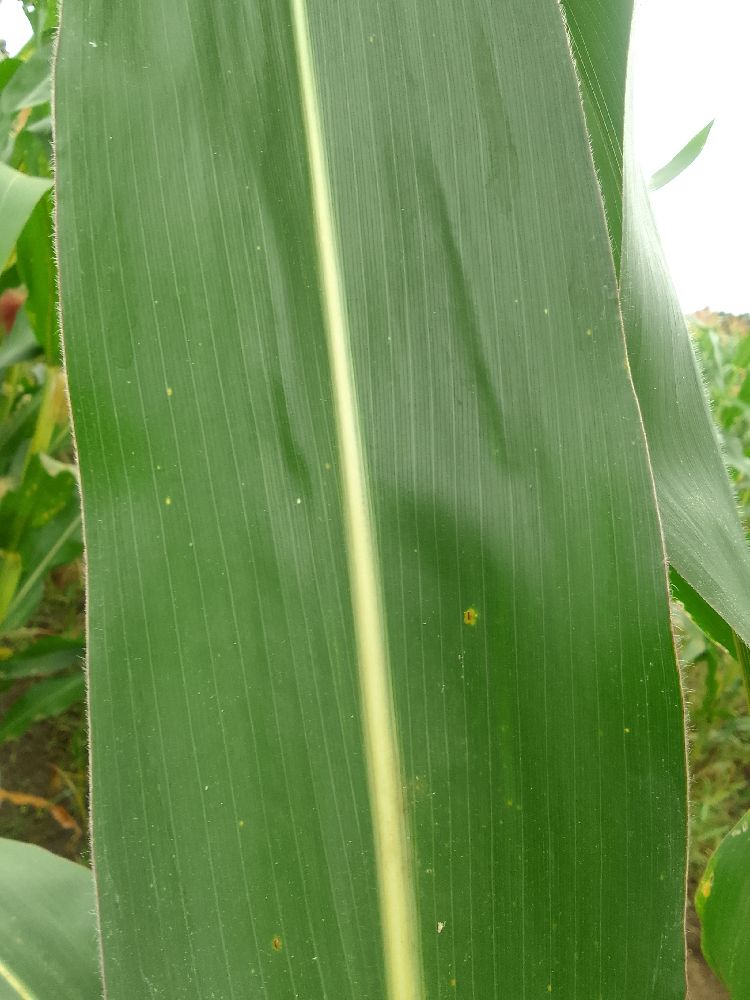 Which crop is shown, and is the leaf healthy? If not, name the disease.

maize, healthy
